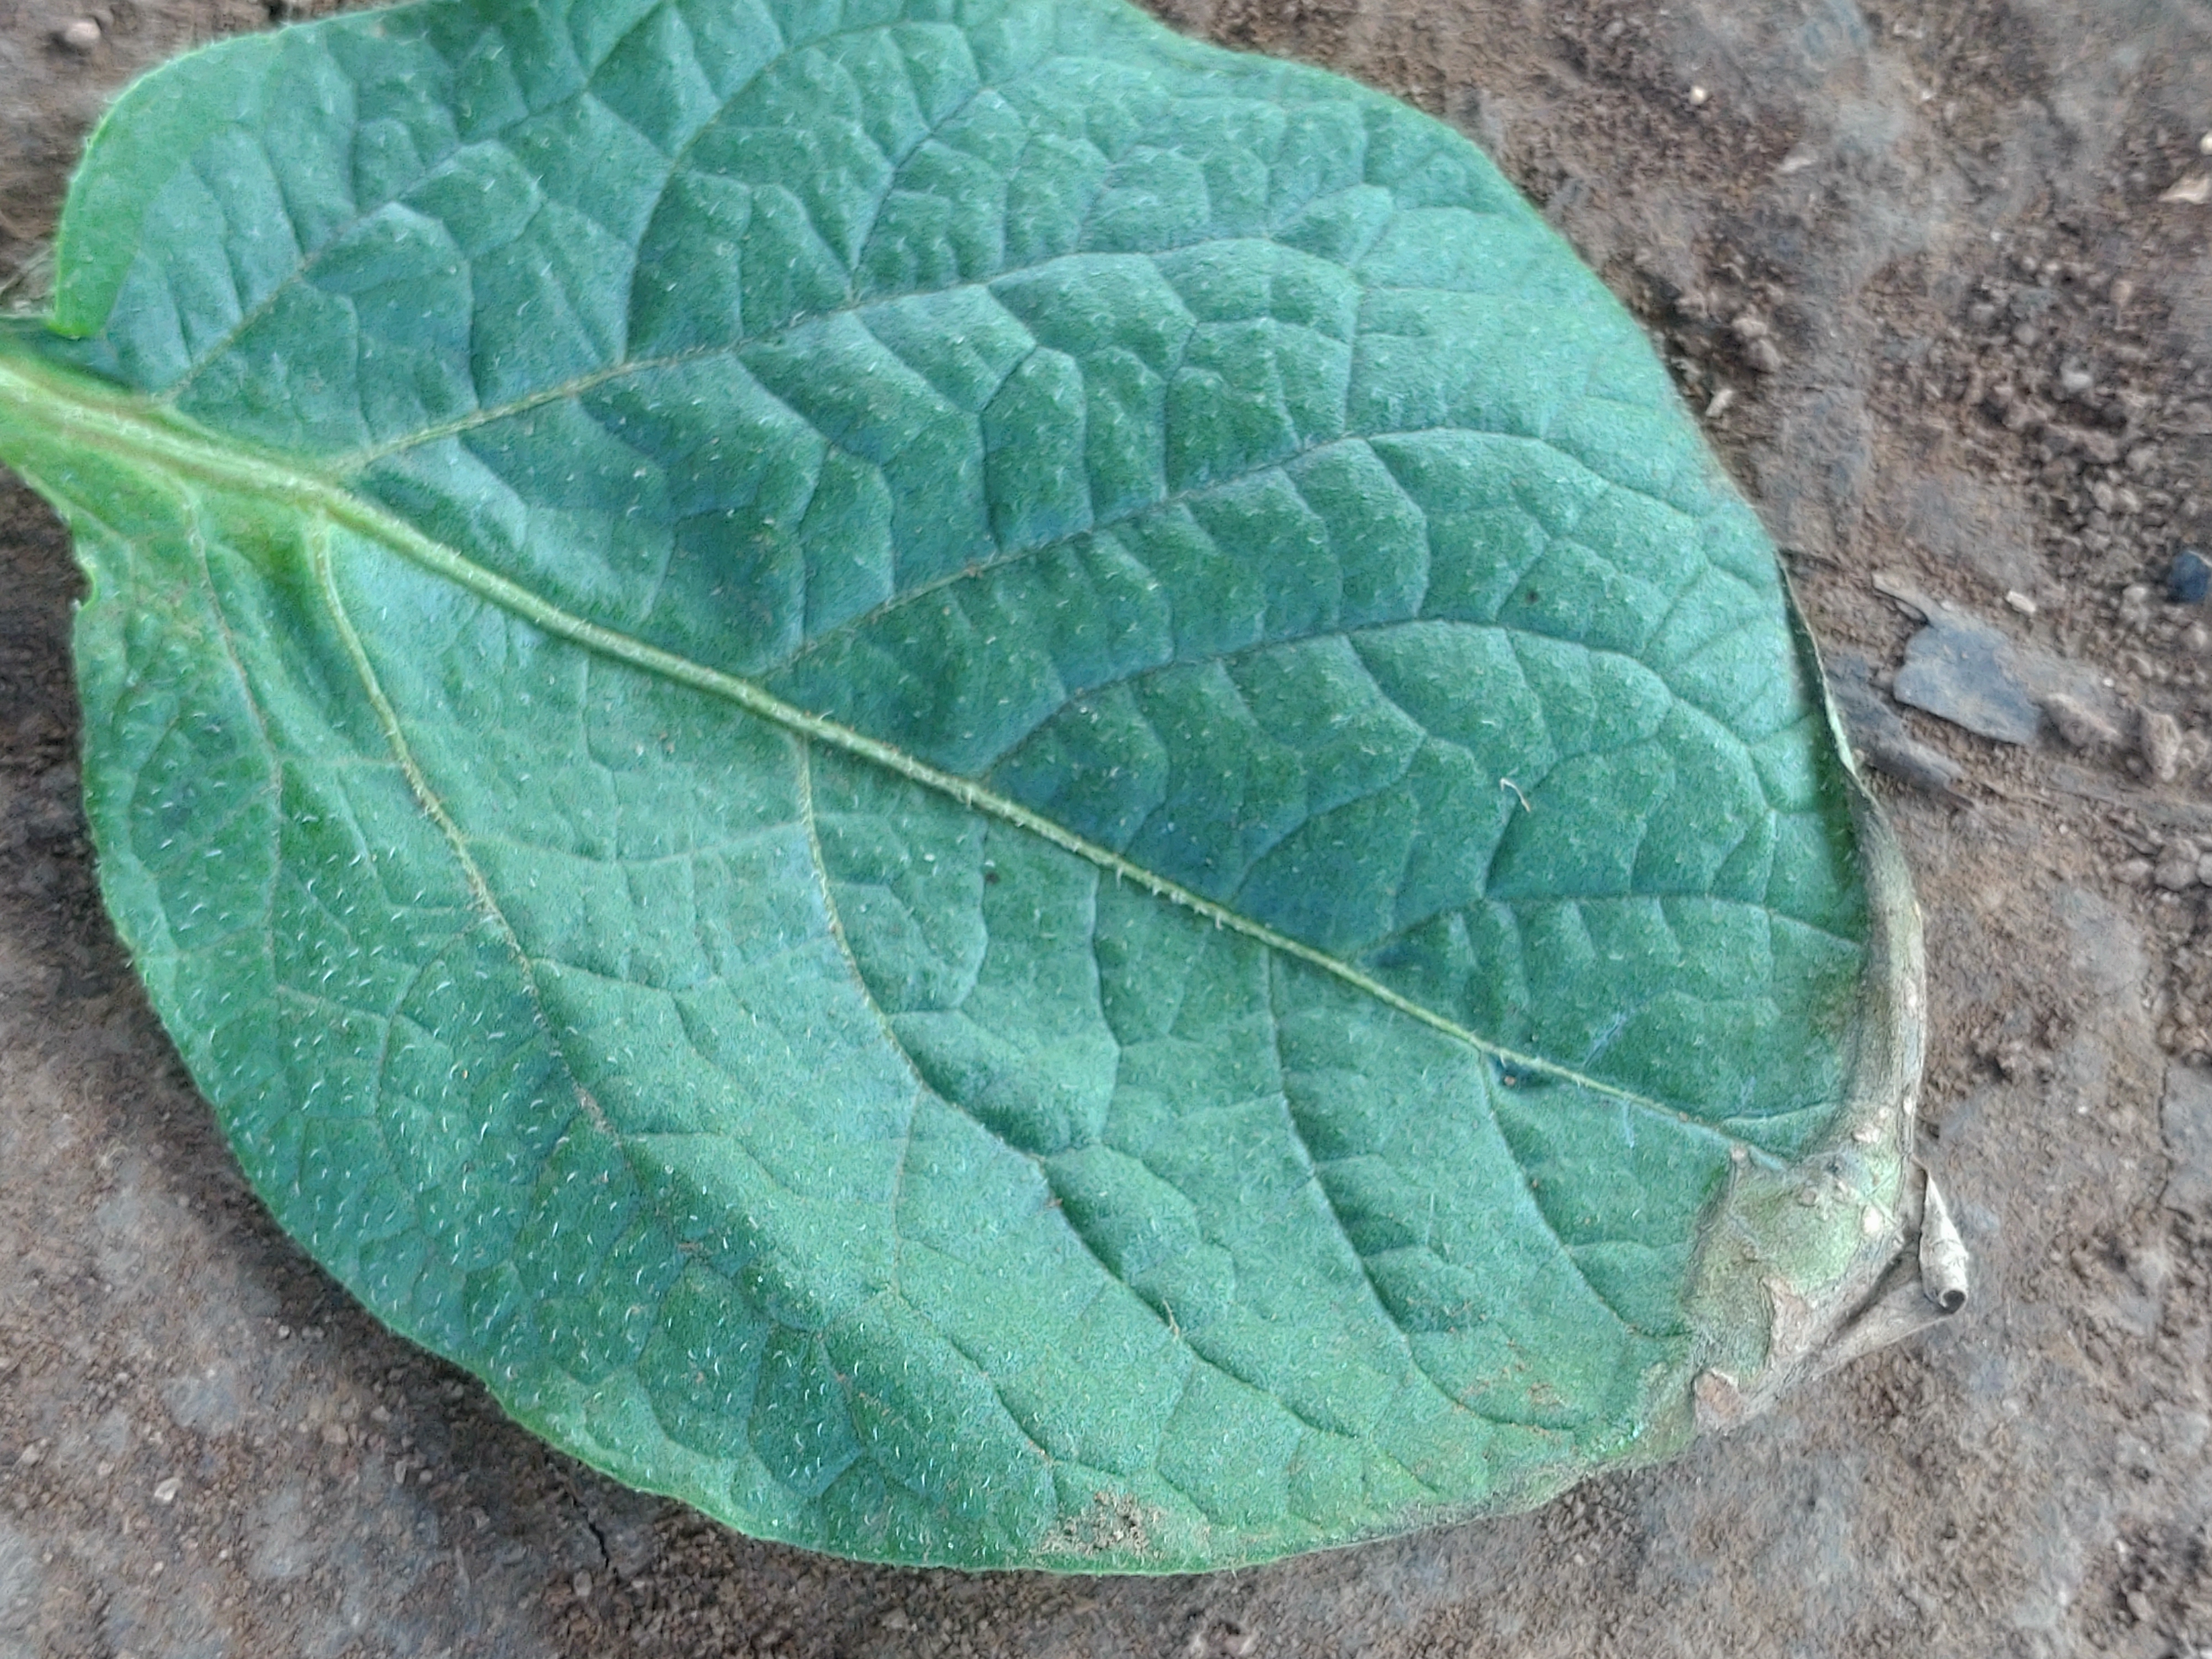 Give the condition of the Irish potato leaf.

early blight
